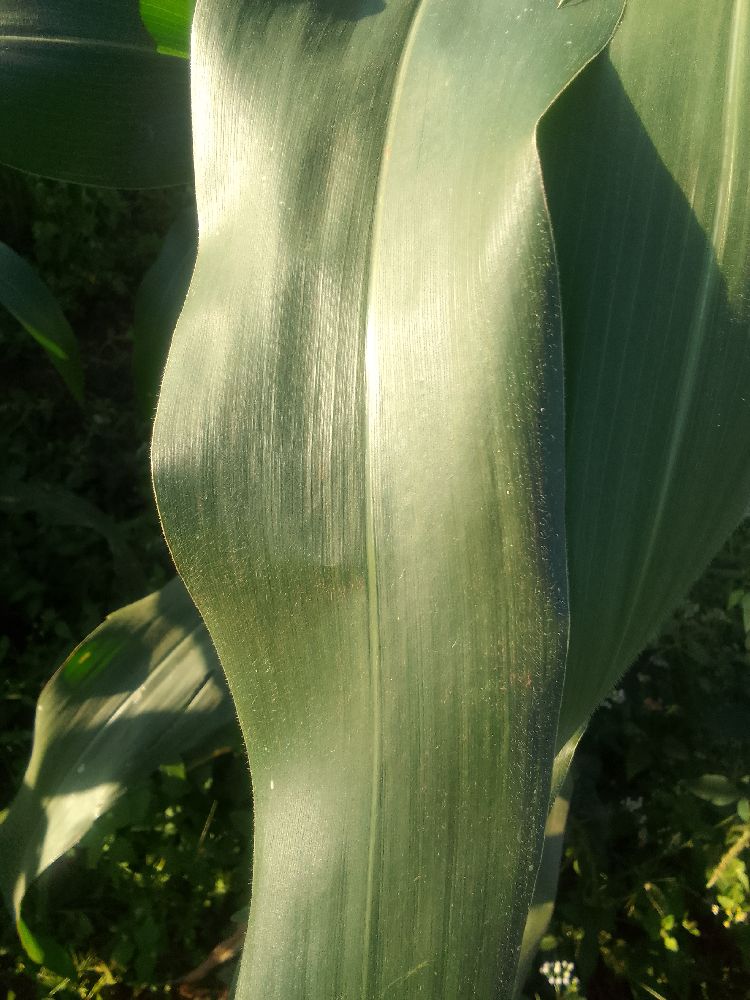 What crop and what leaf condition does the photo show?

maize, healthy
